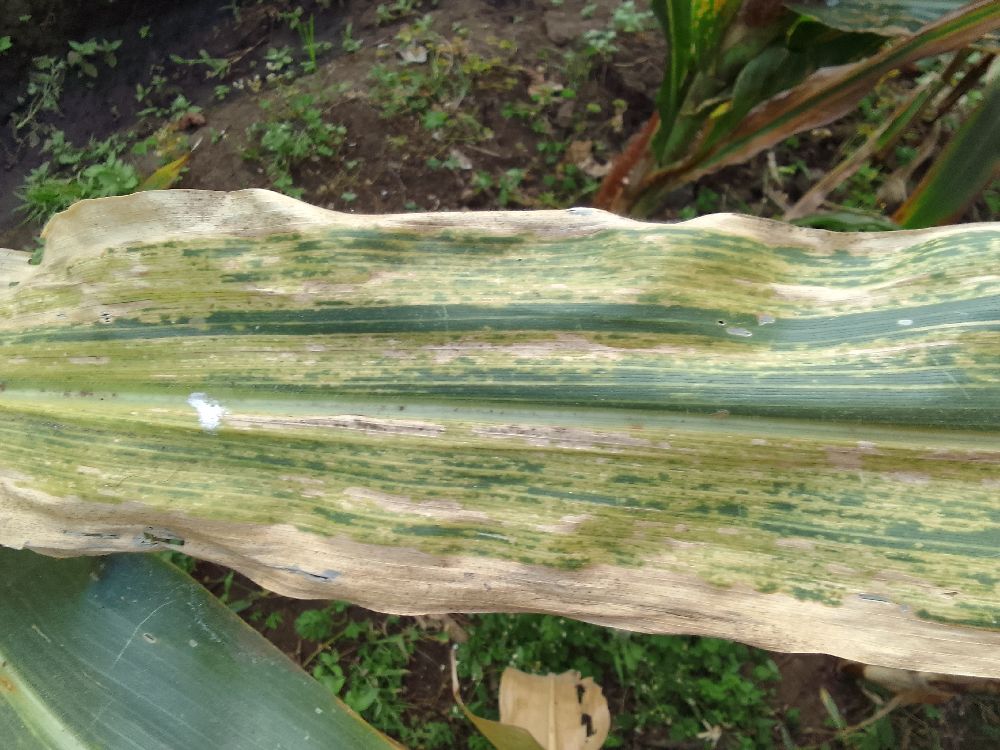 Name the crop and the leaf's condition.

maize, maize lethal necrosis
